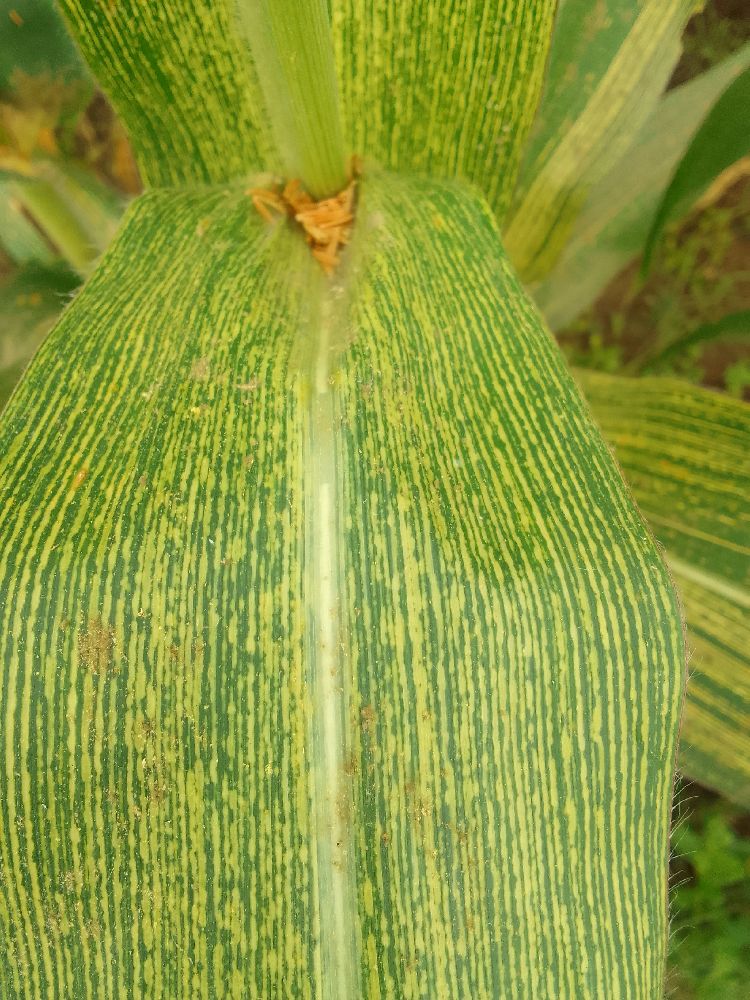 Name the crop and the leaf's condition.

maize, maize streak virus
